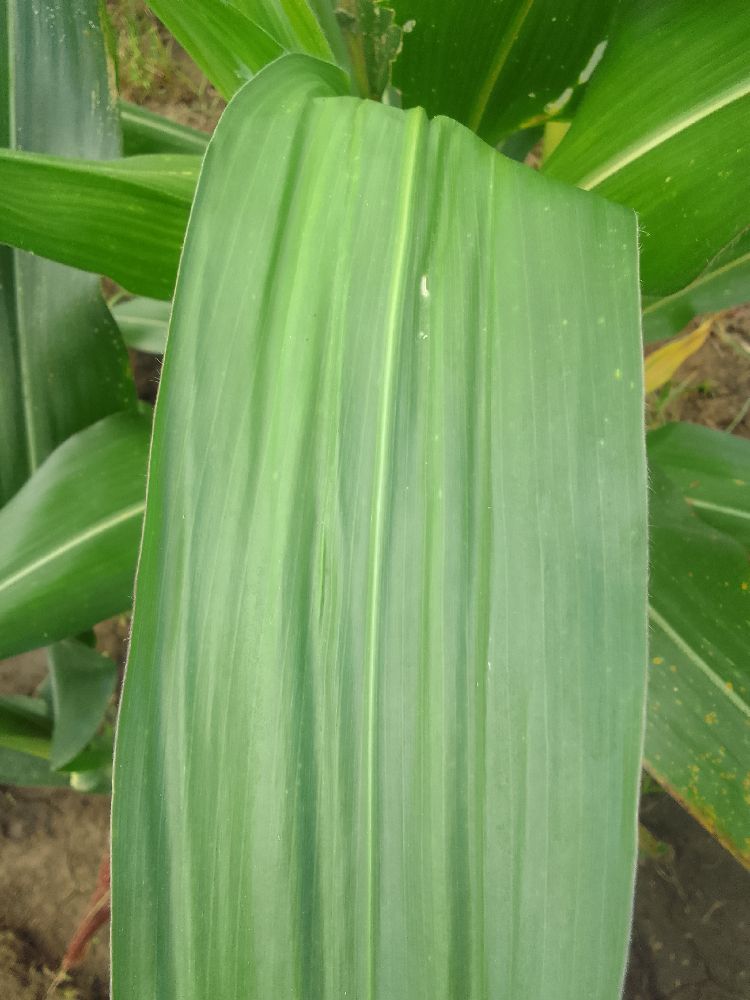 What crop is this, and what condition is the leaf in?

maize, healthy
